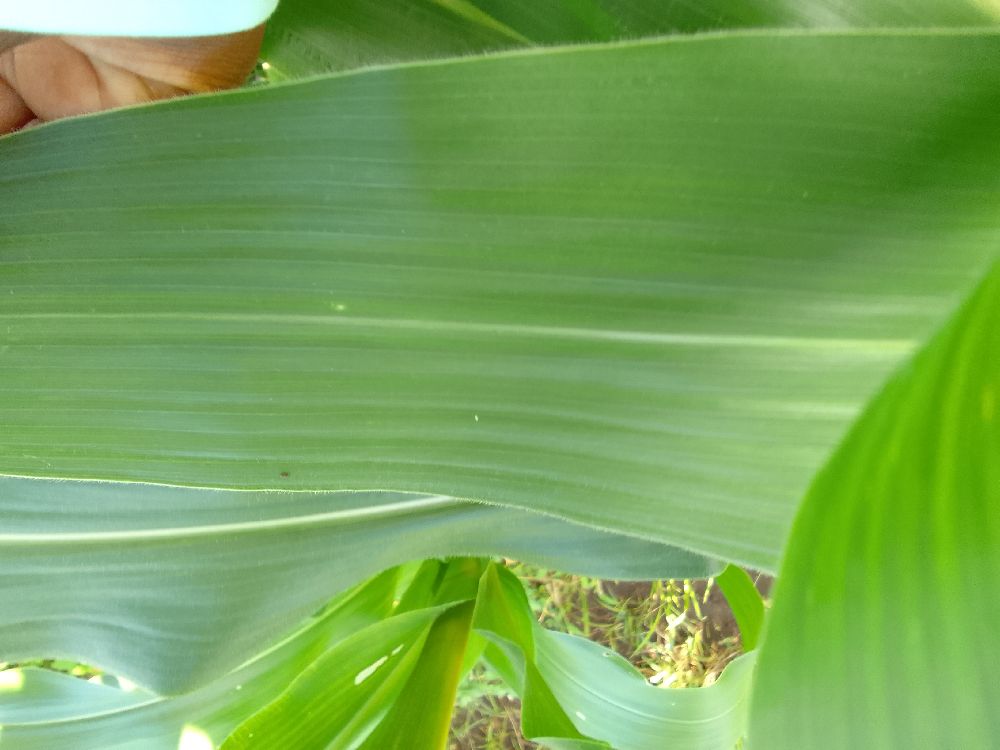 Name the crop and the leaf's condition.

maize, healthy
